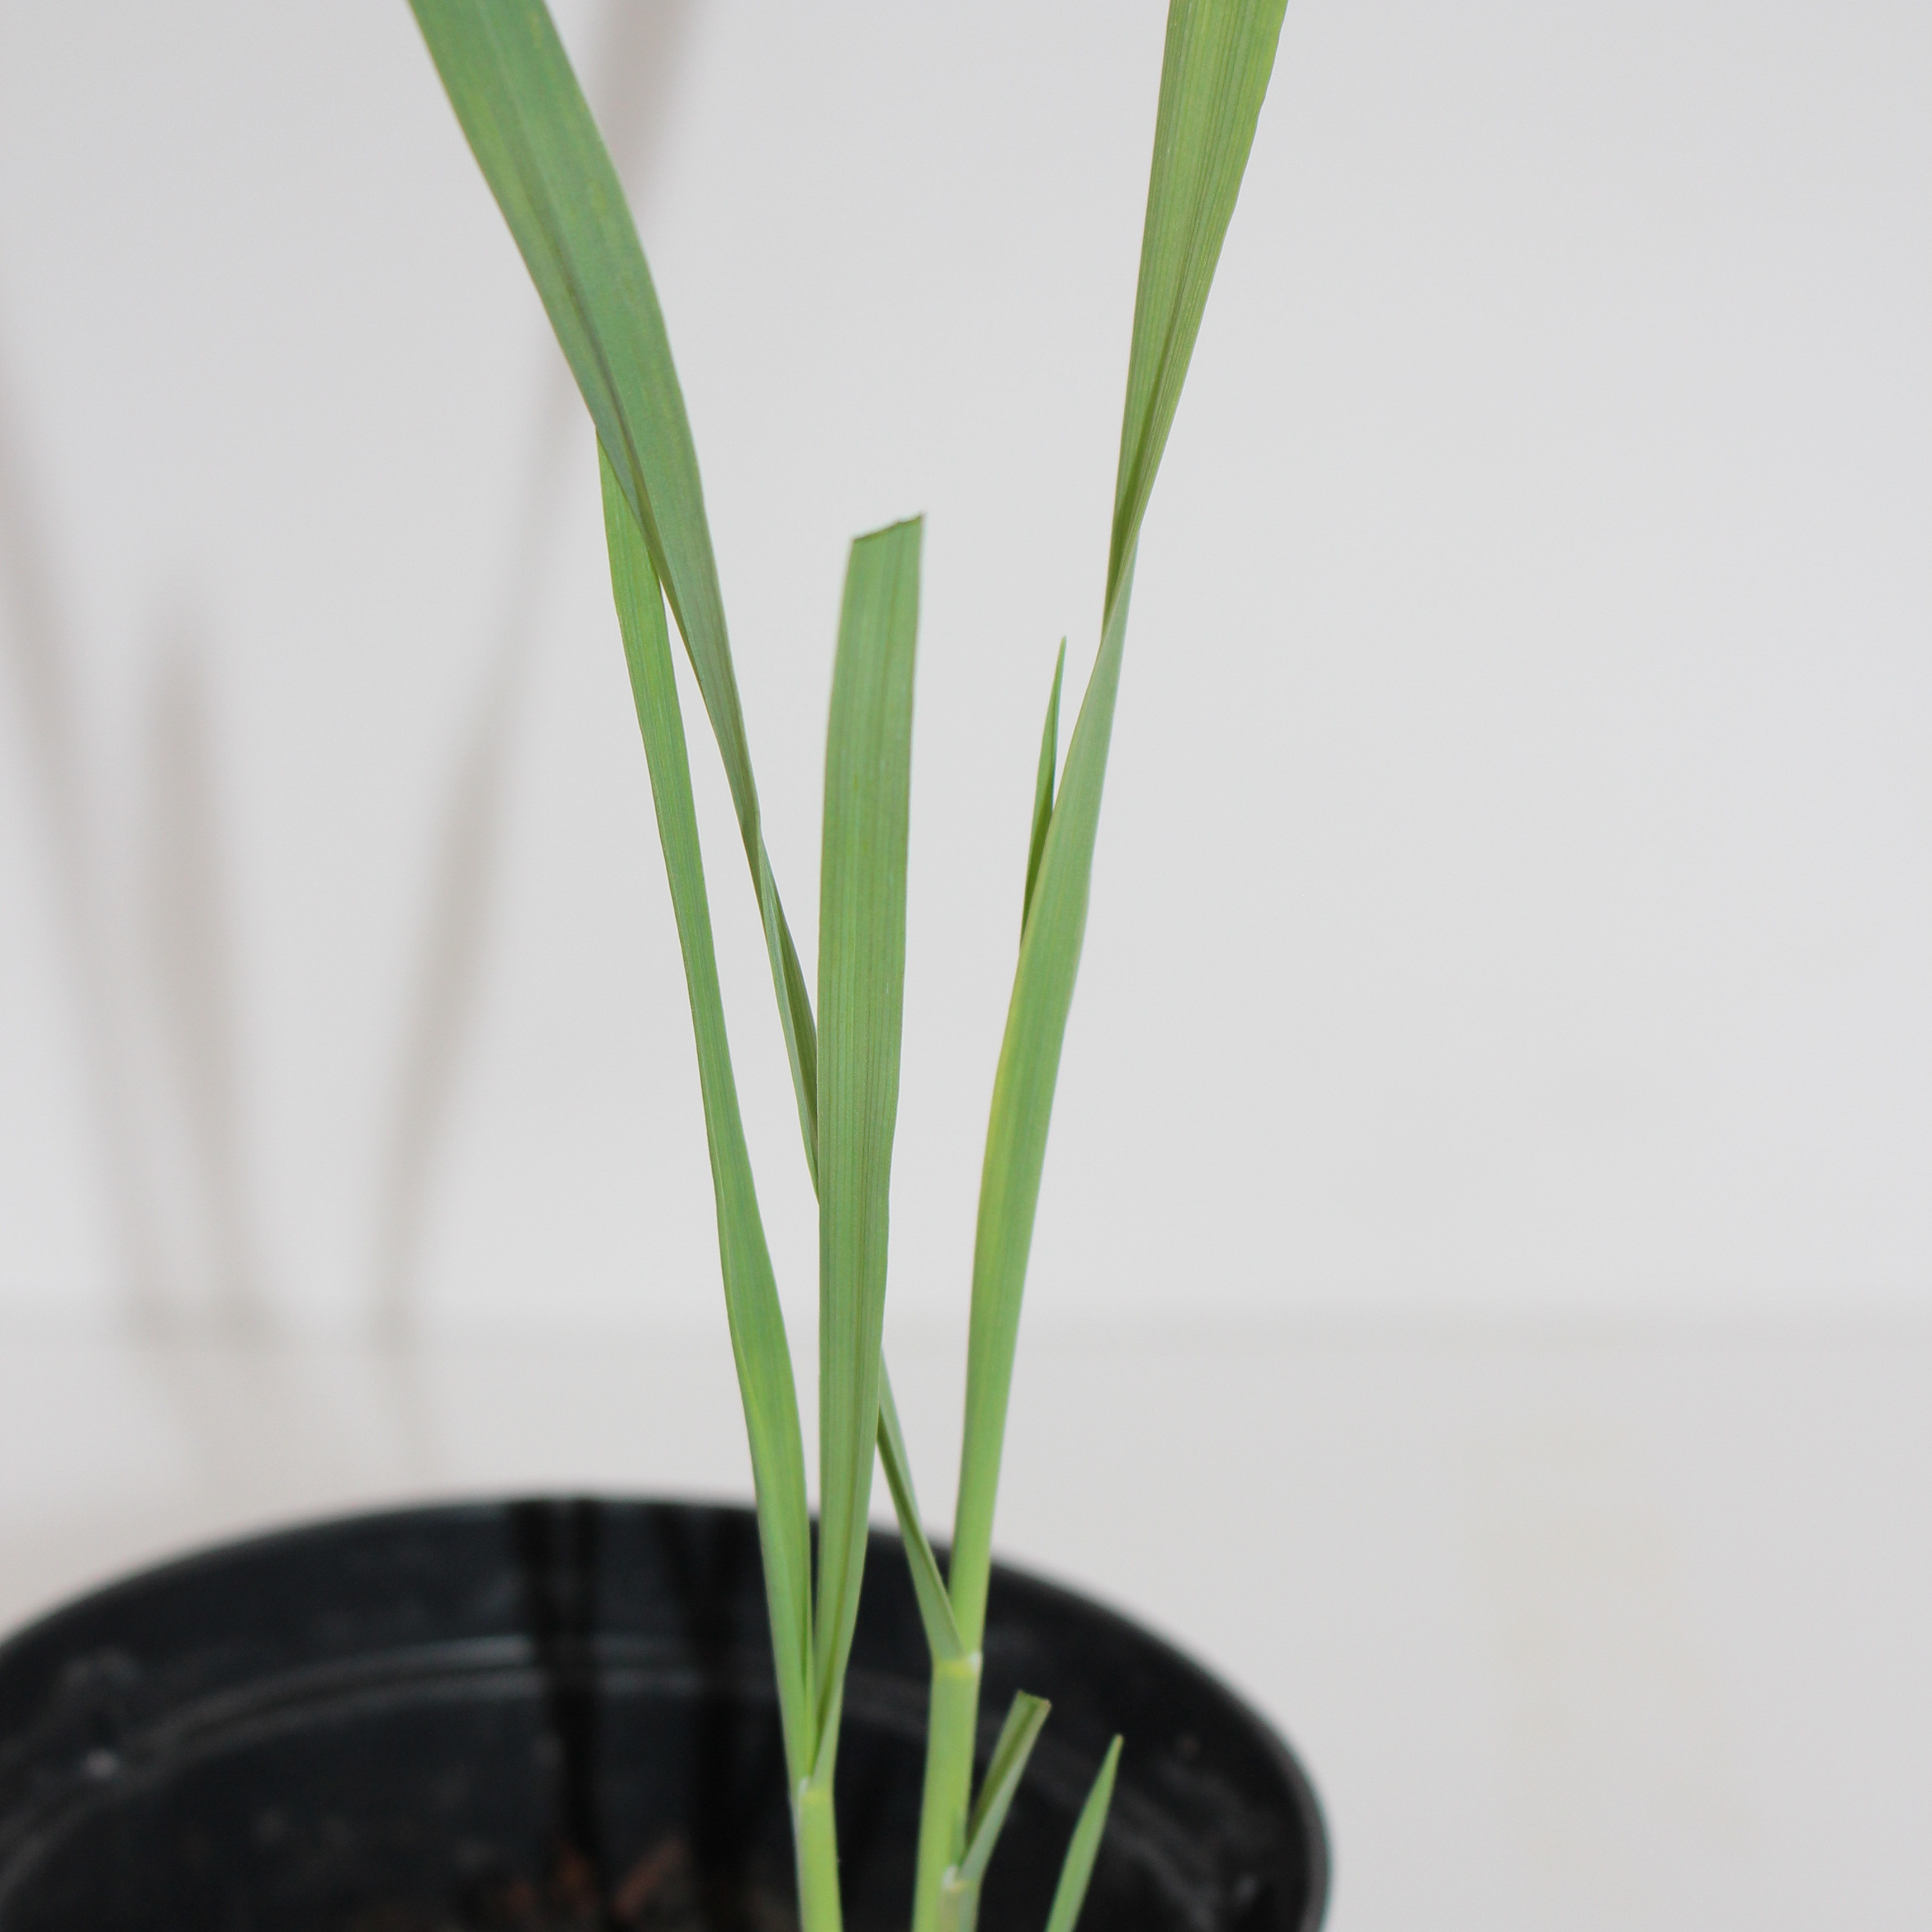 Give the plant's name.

Avena sterilis
